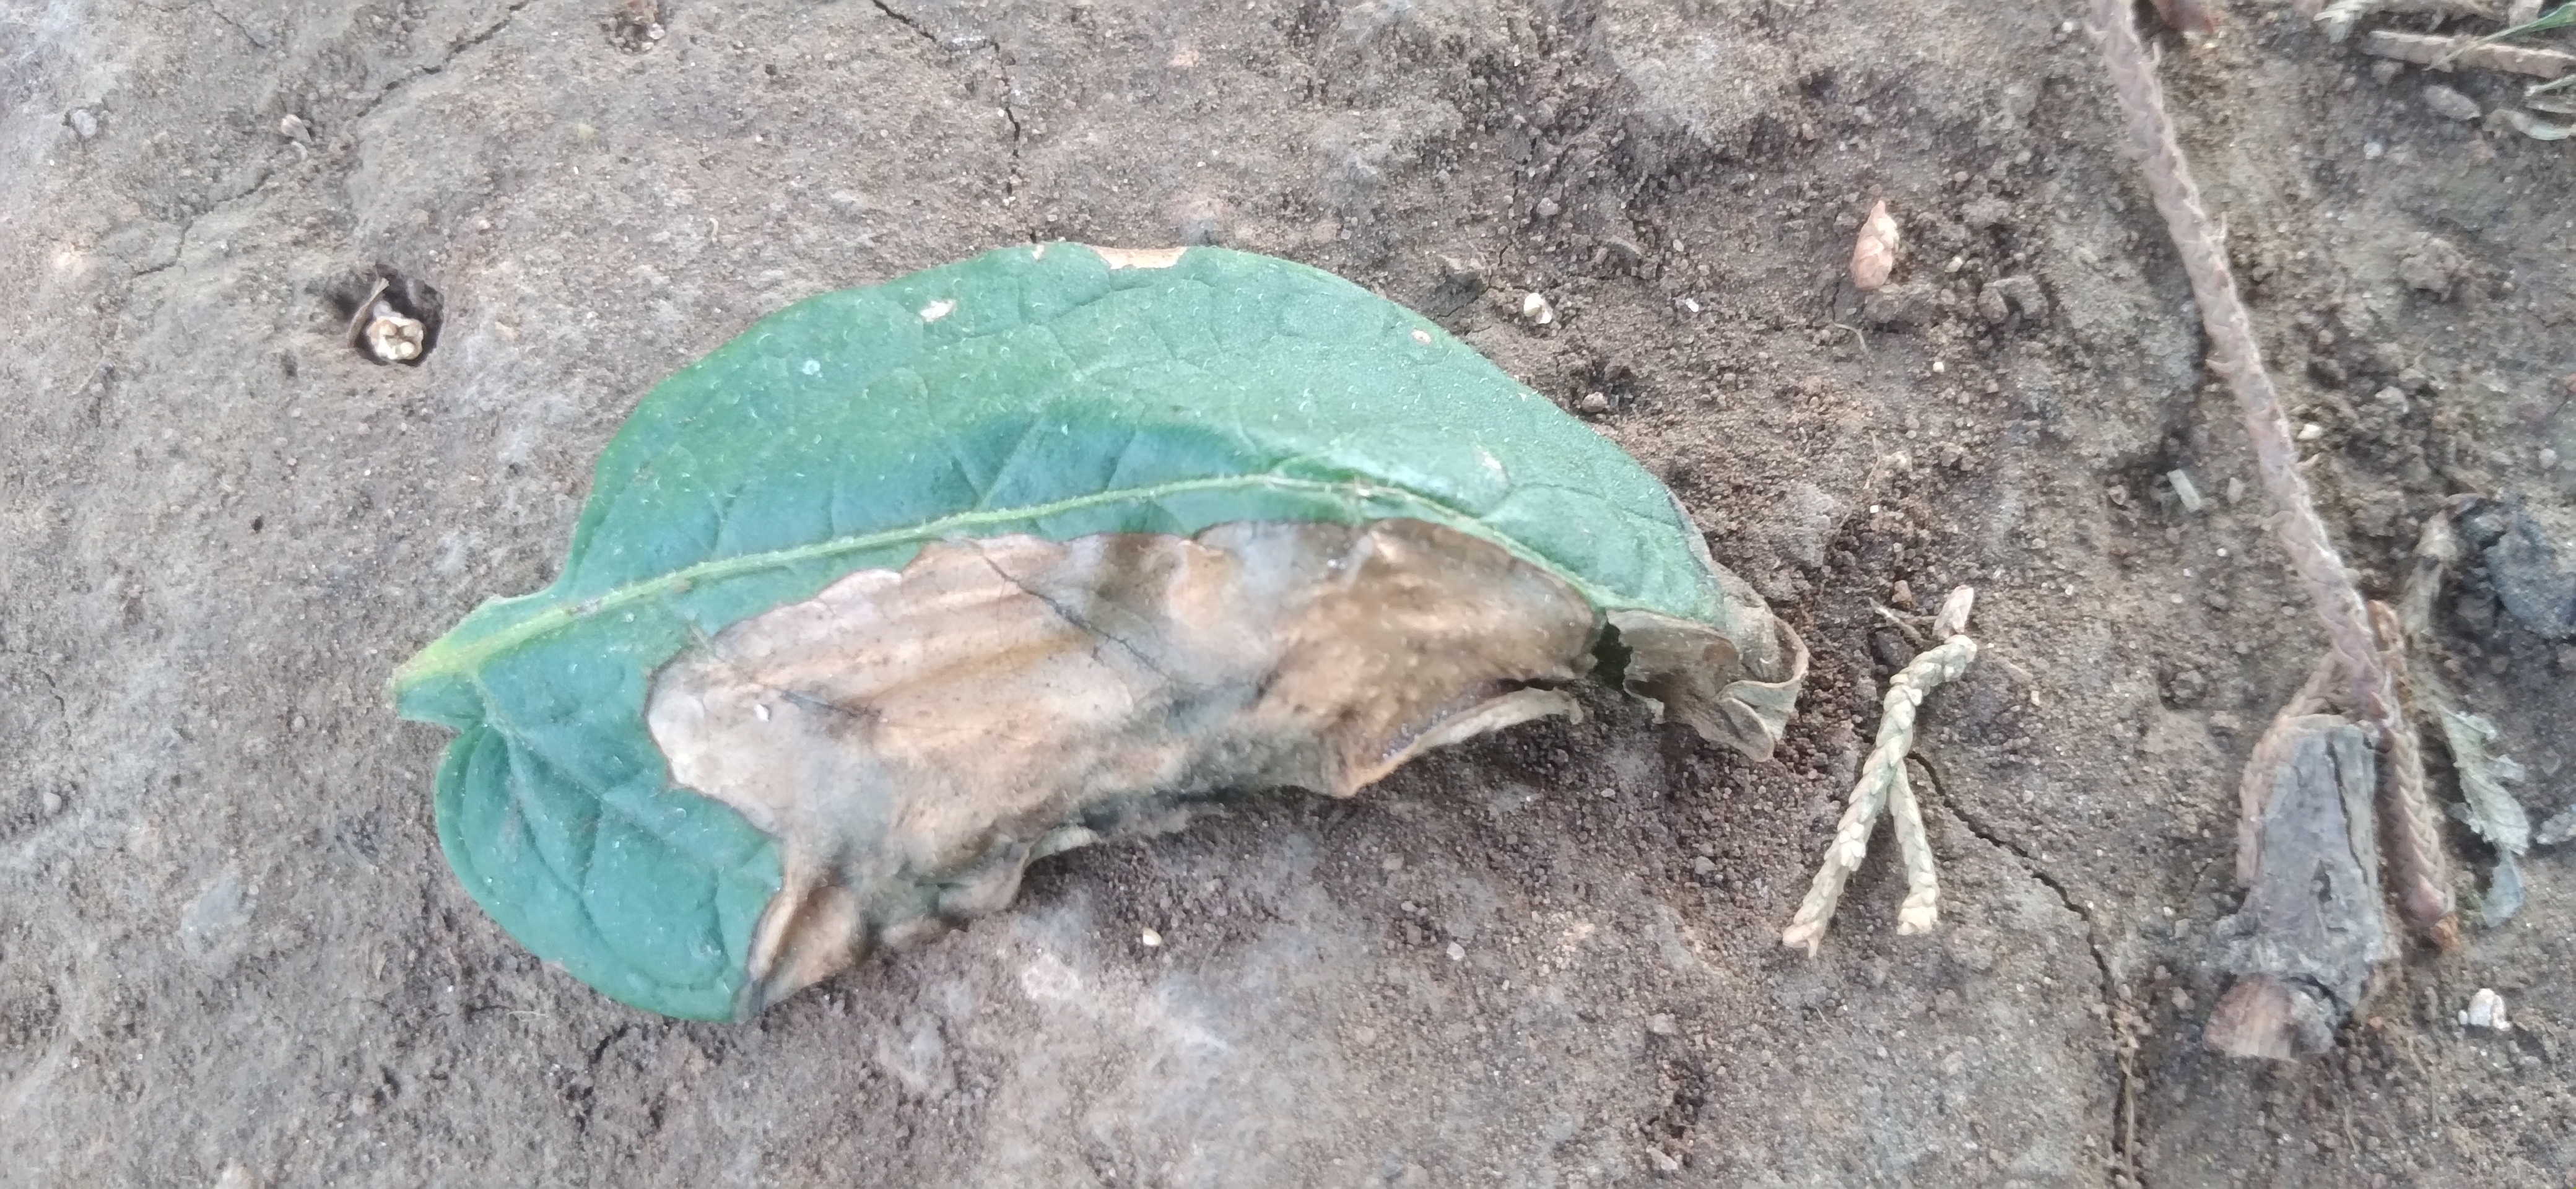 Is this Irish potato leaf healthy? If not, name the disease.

early blight
